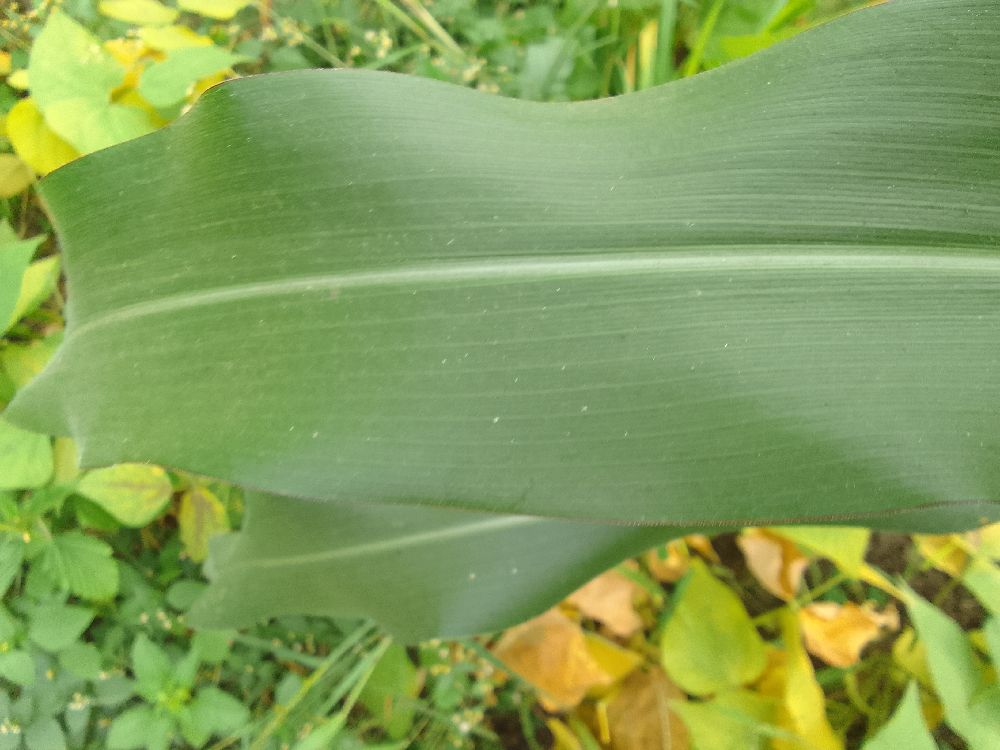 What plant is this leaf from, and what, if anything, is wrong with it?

maize, healthy
